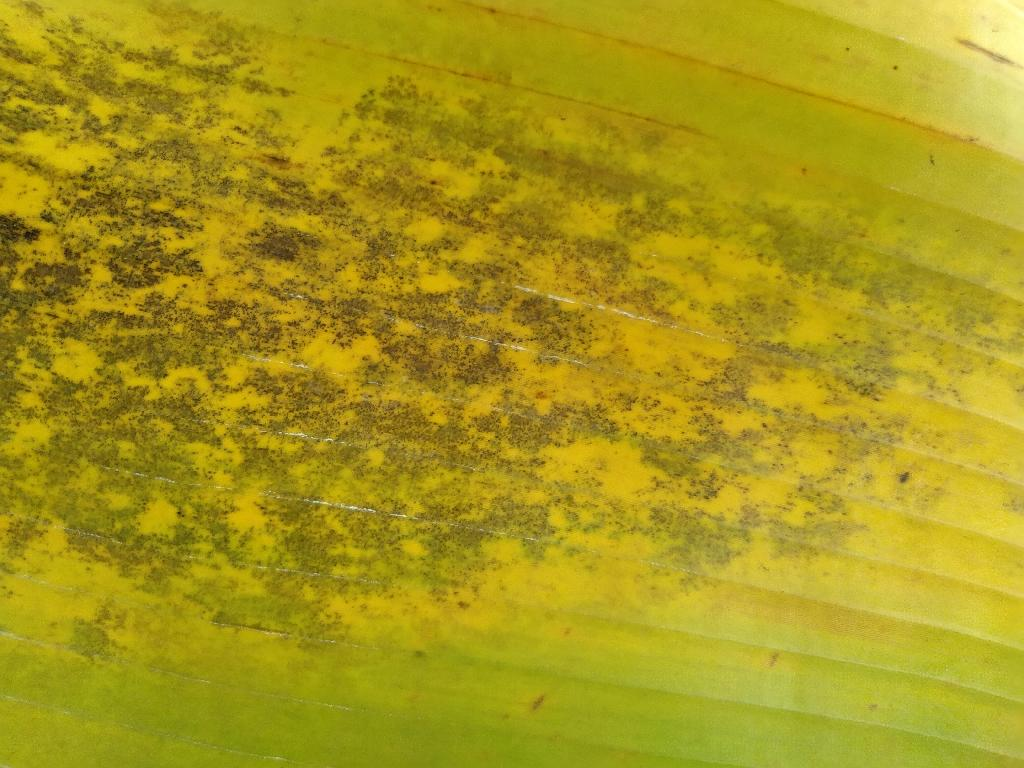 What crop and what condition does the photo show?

banana, black sigatoka
